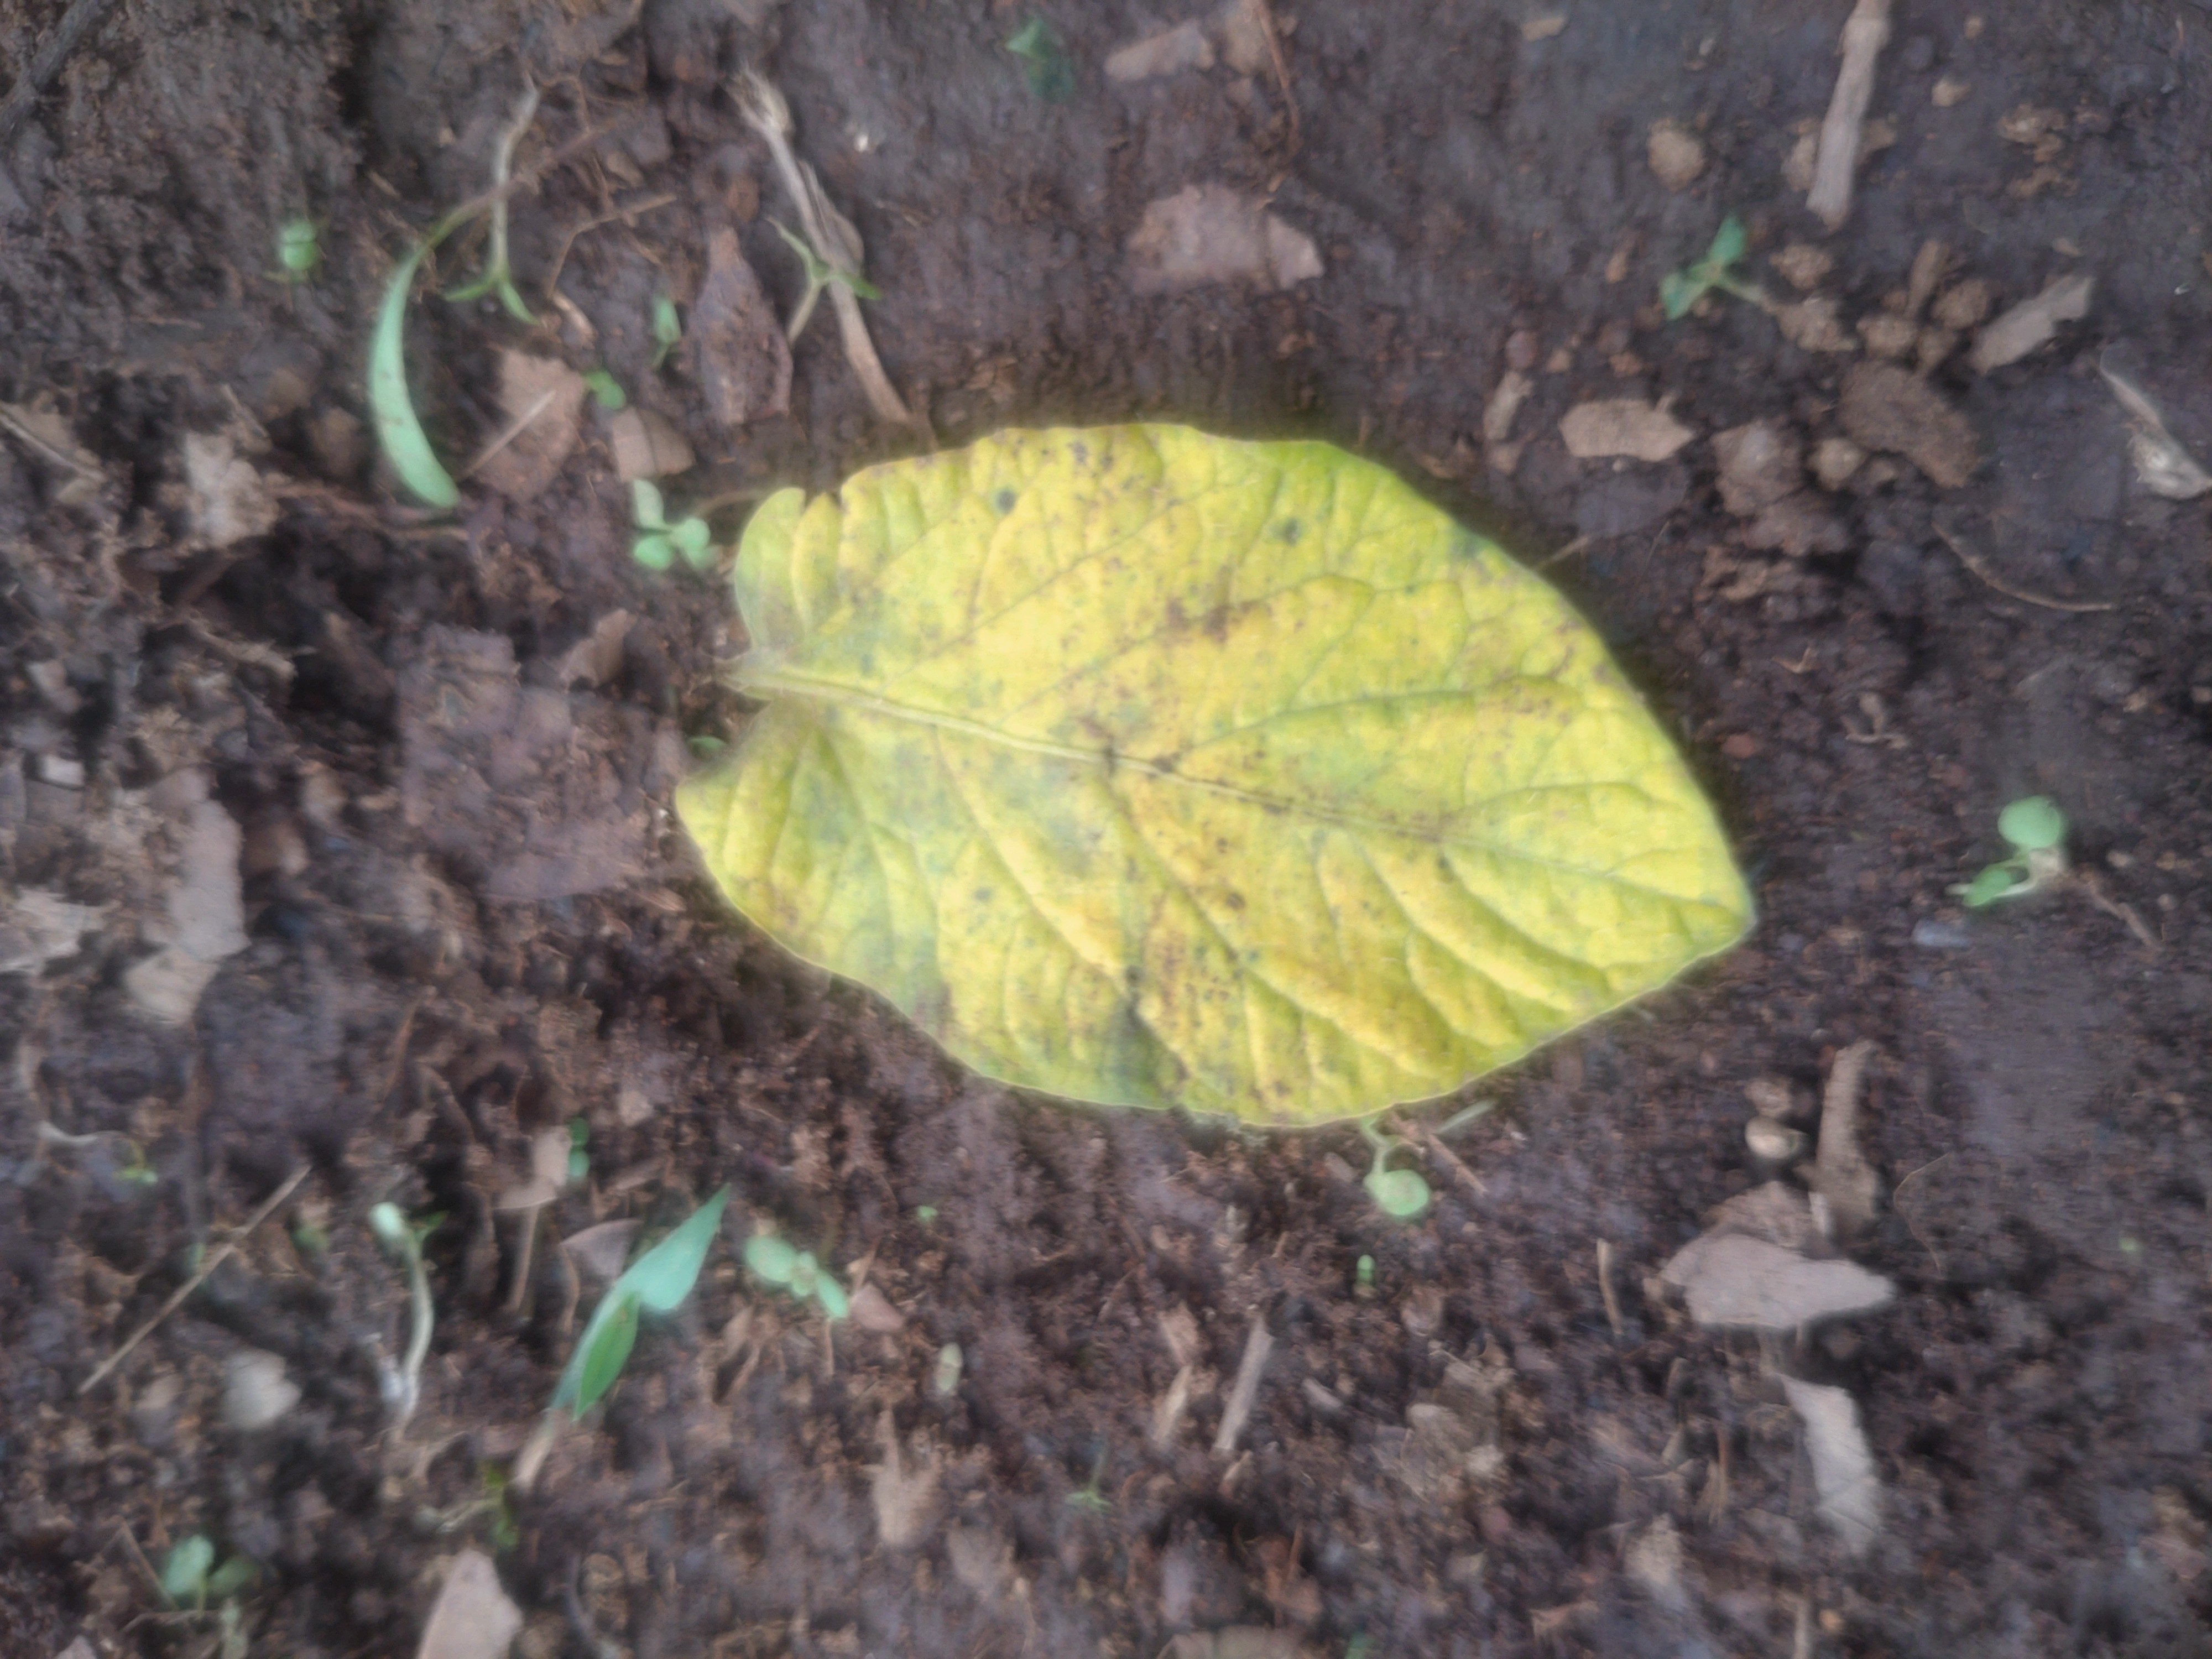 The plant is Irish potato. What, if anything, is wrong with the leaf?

late blight
